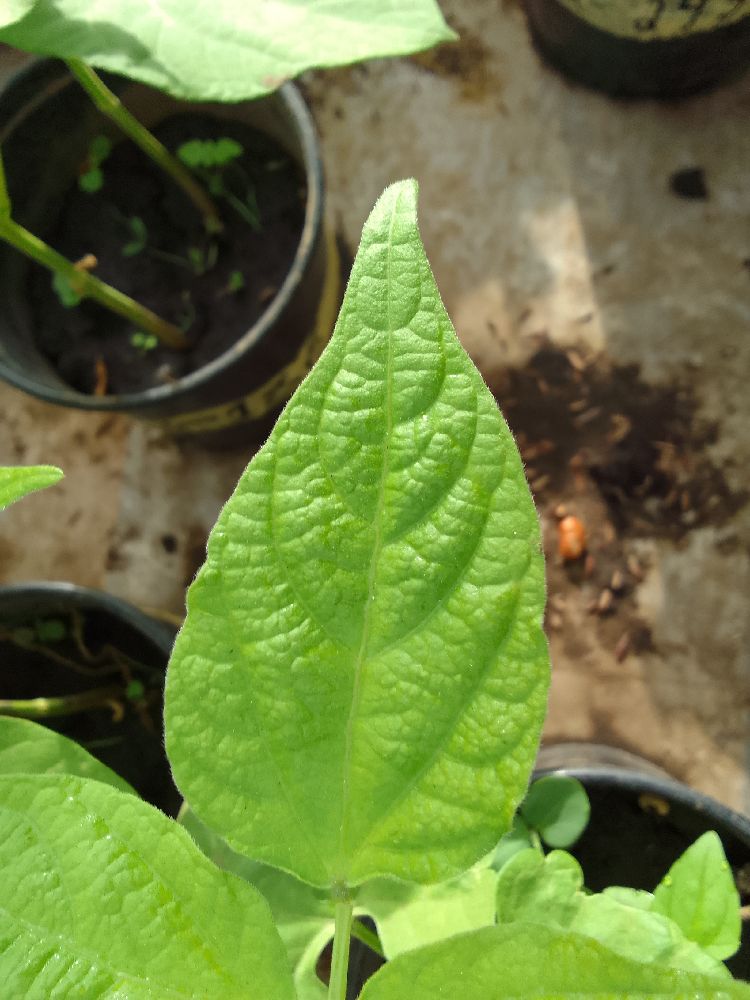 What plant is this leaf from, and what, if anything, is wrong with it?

common bean, healthy
